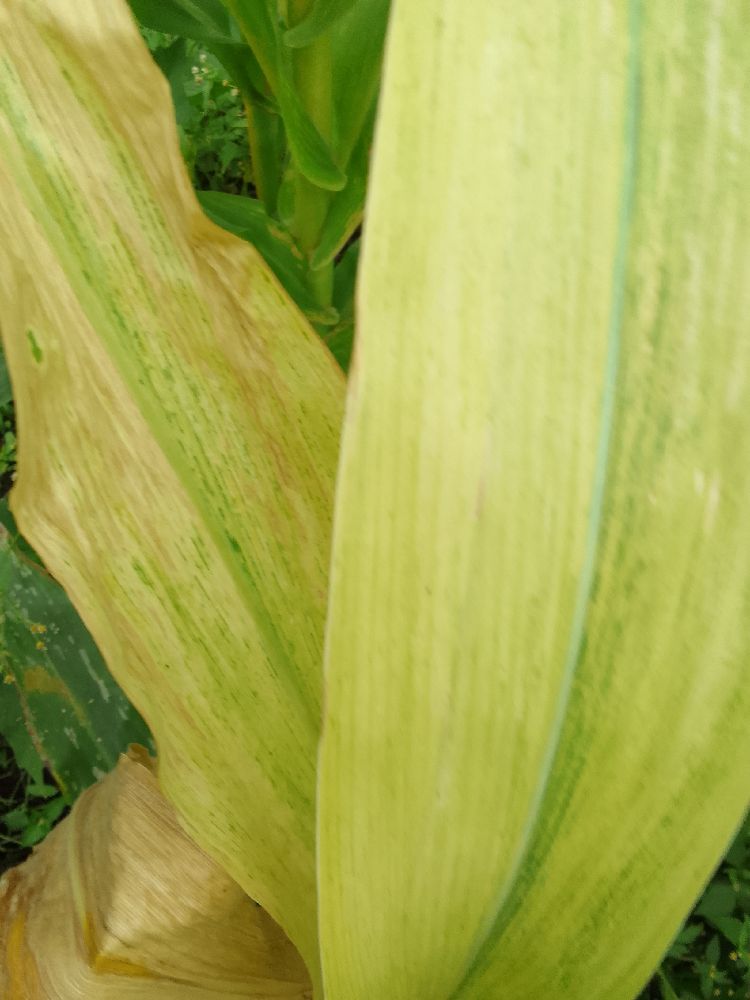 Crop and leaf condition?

maize, maize lethal necrosis
